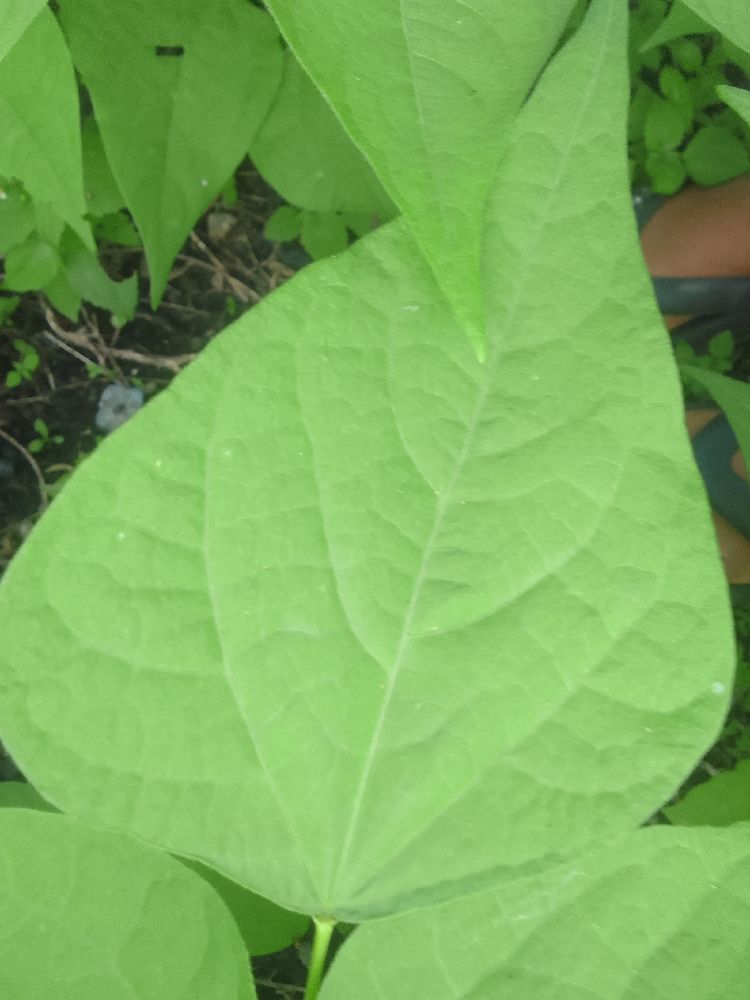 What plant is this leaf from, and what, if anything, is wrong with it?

common bean, healthy
